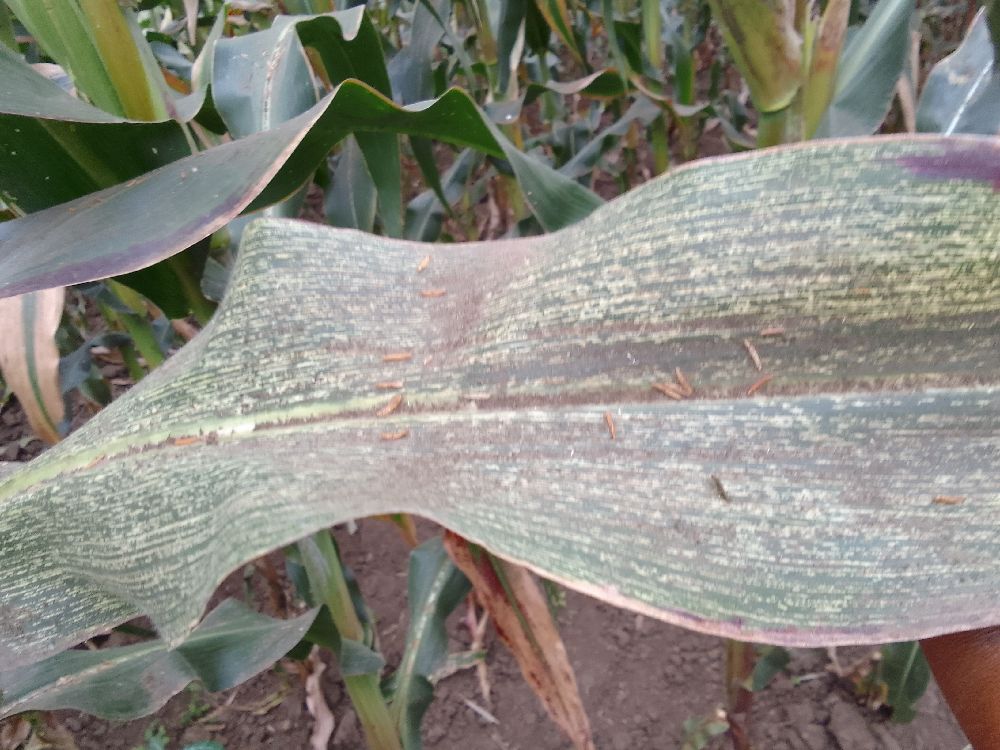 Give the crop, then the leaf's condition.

maize, maize streak virus
